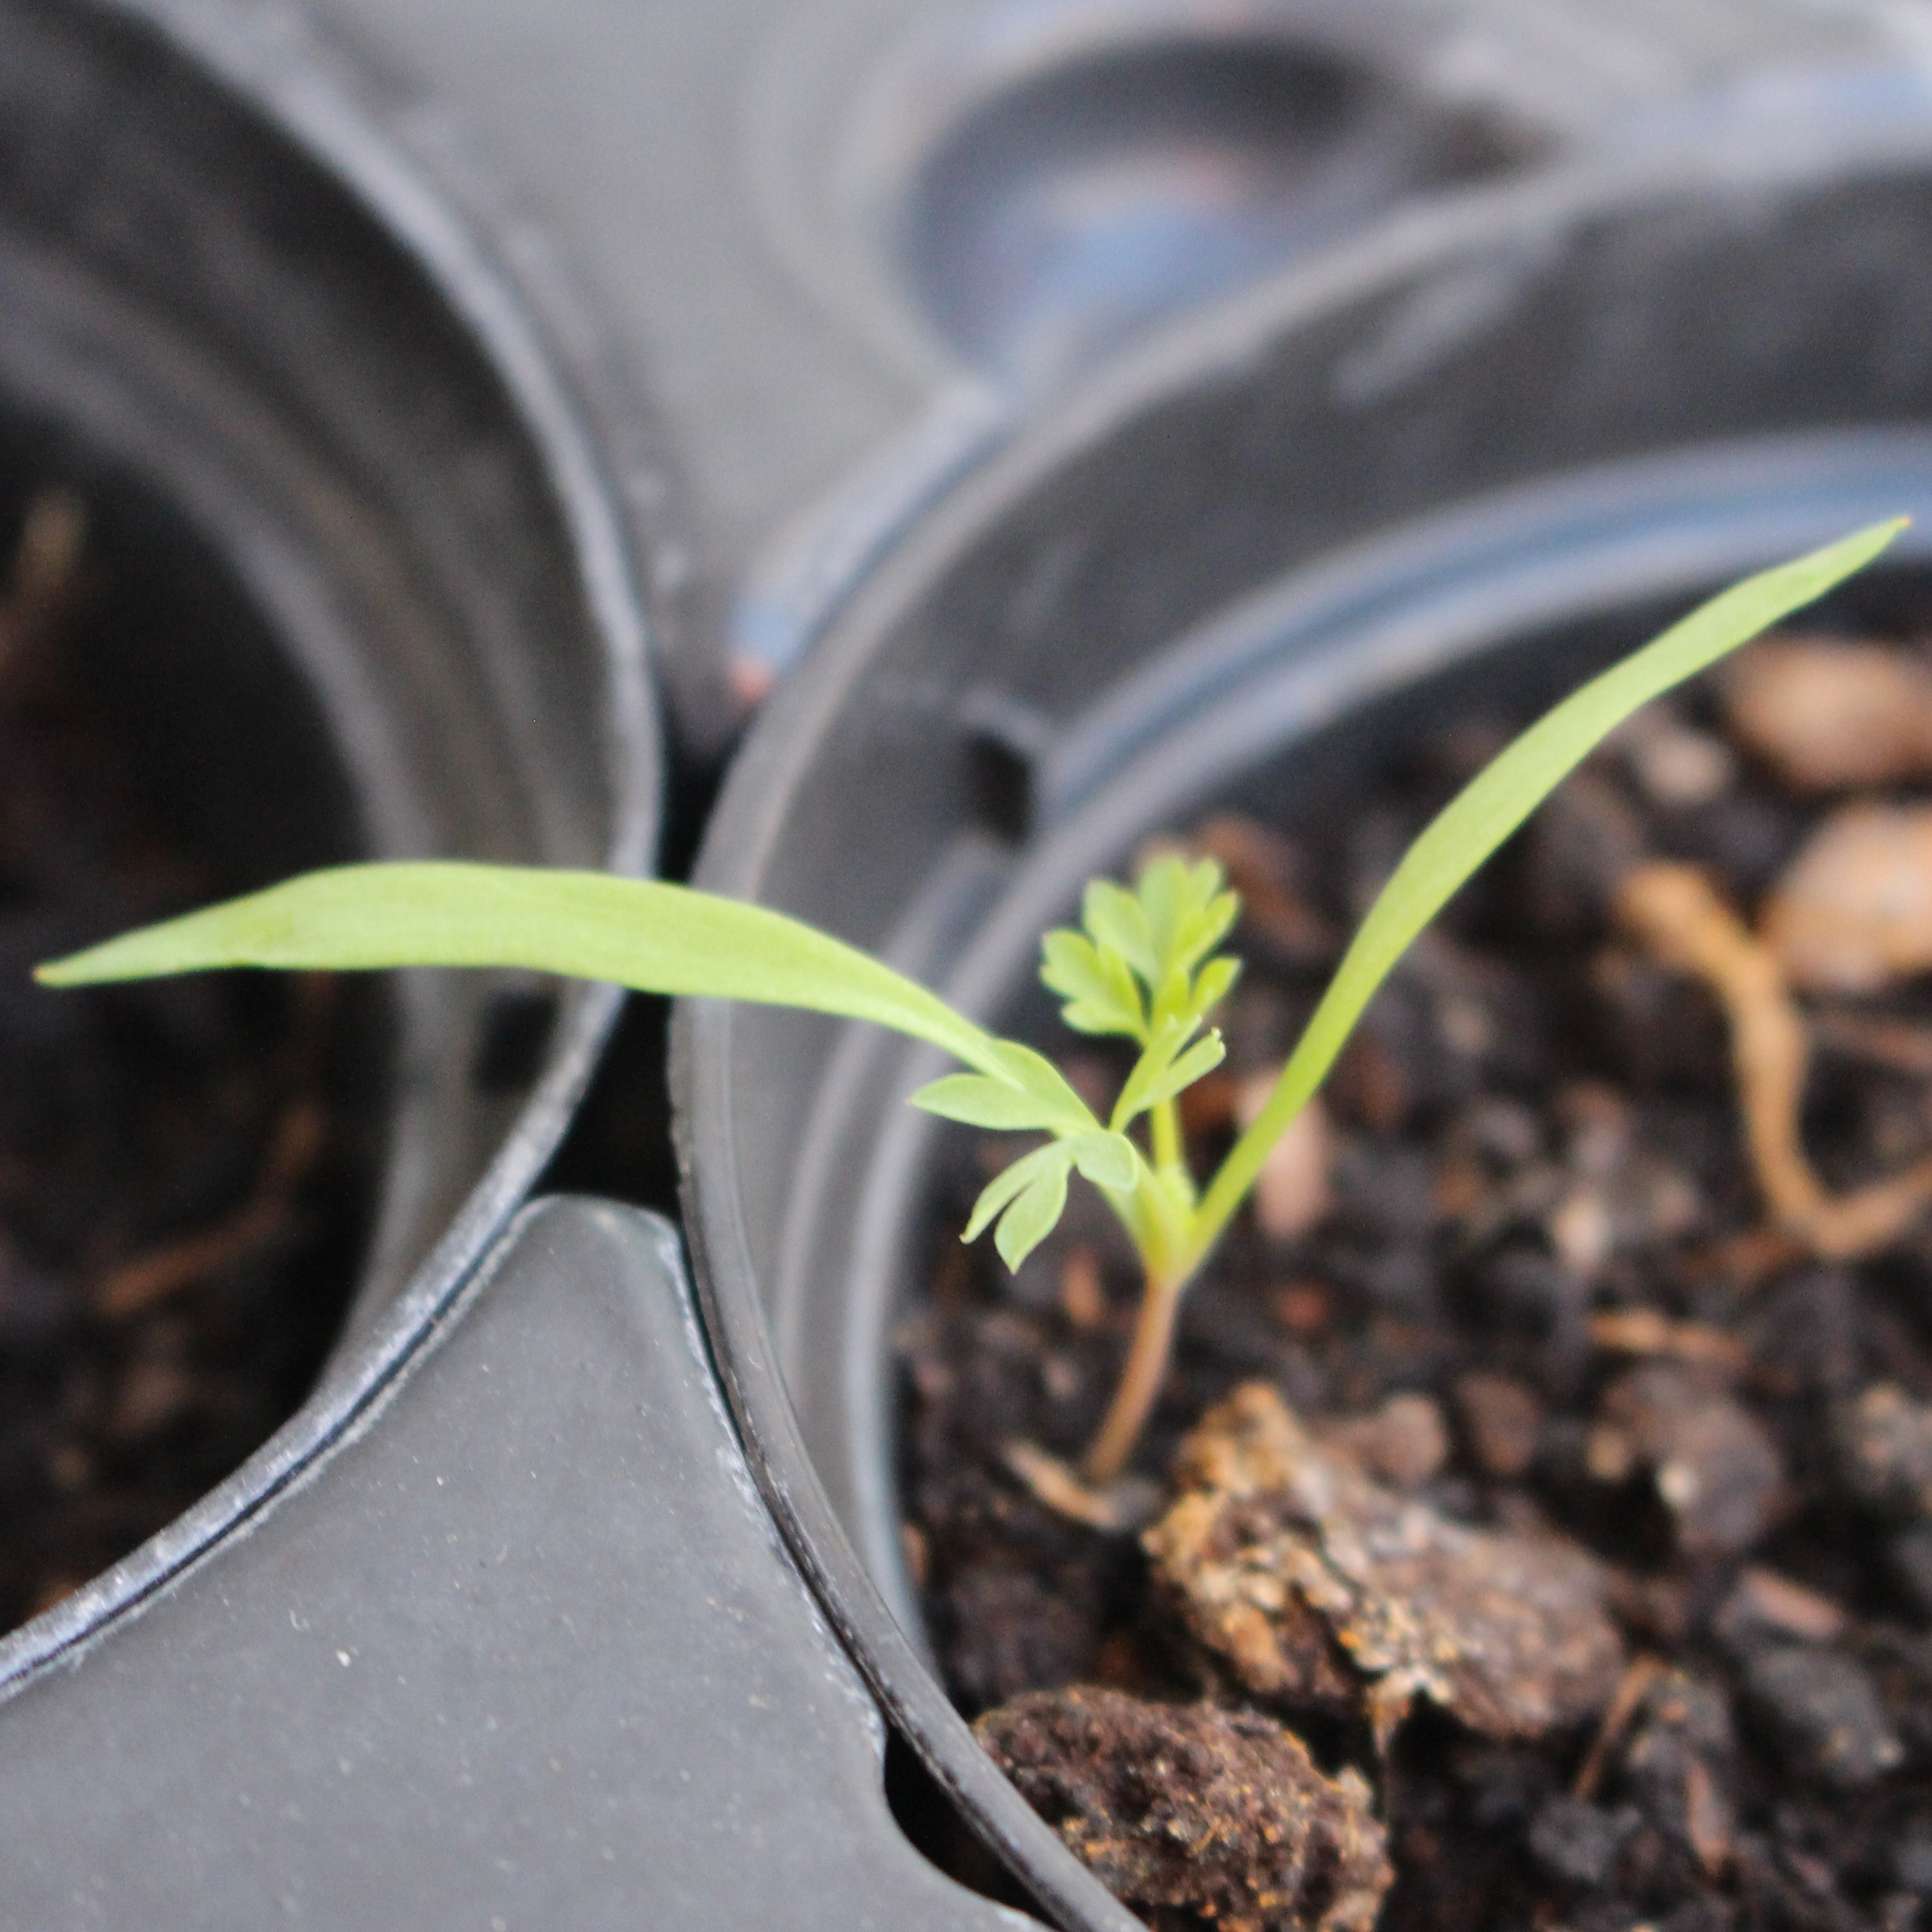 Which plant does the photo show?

Fumaria officinalis
